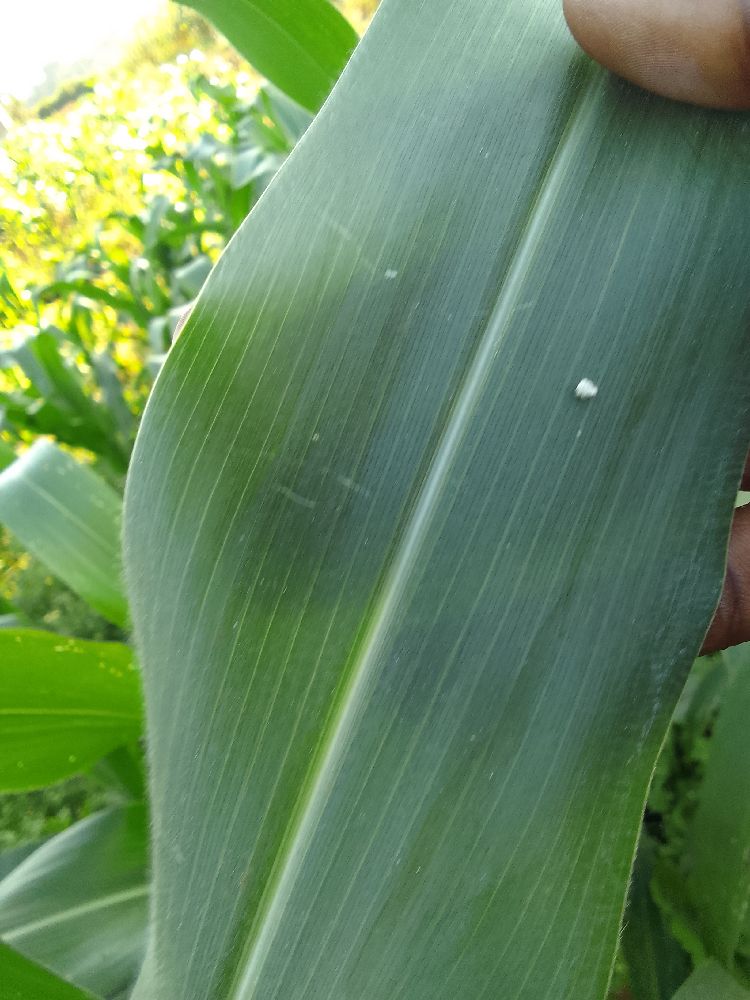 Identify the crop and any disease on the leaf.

maize, healthy
